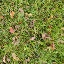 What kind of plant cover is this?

grass
